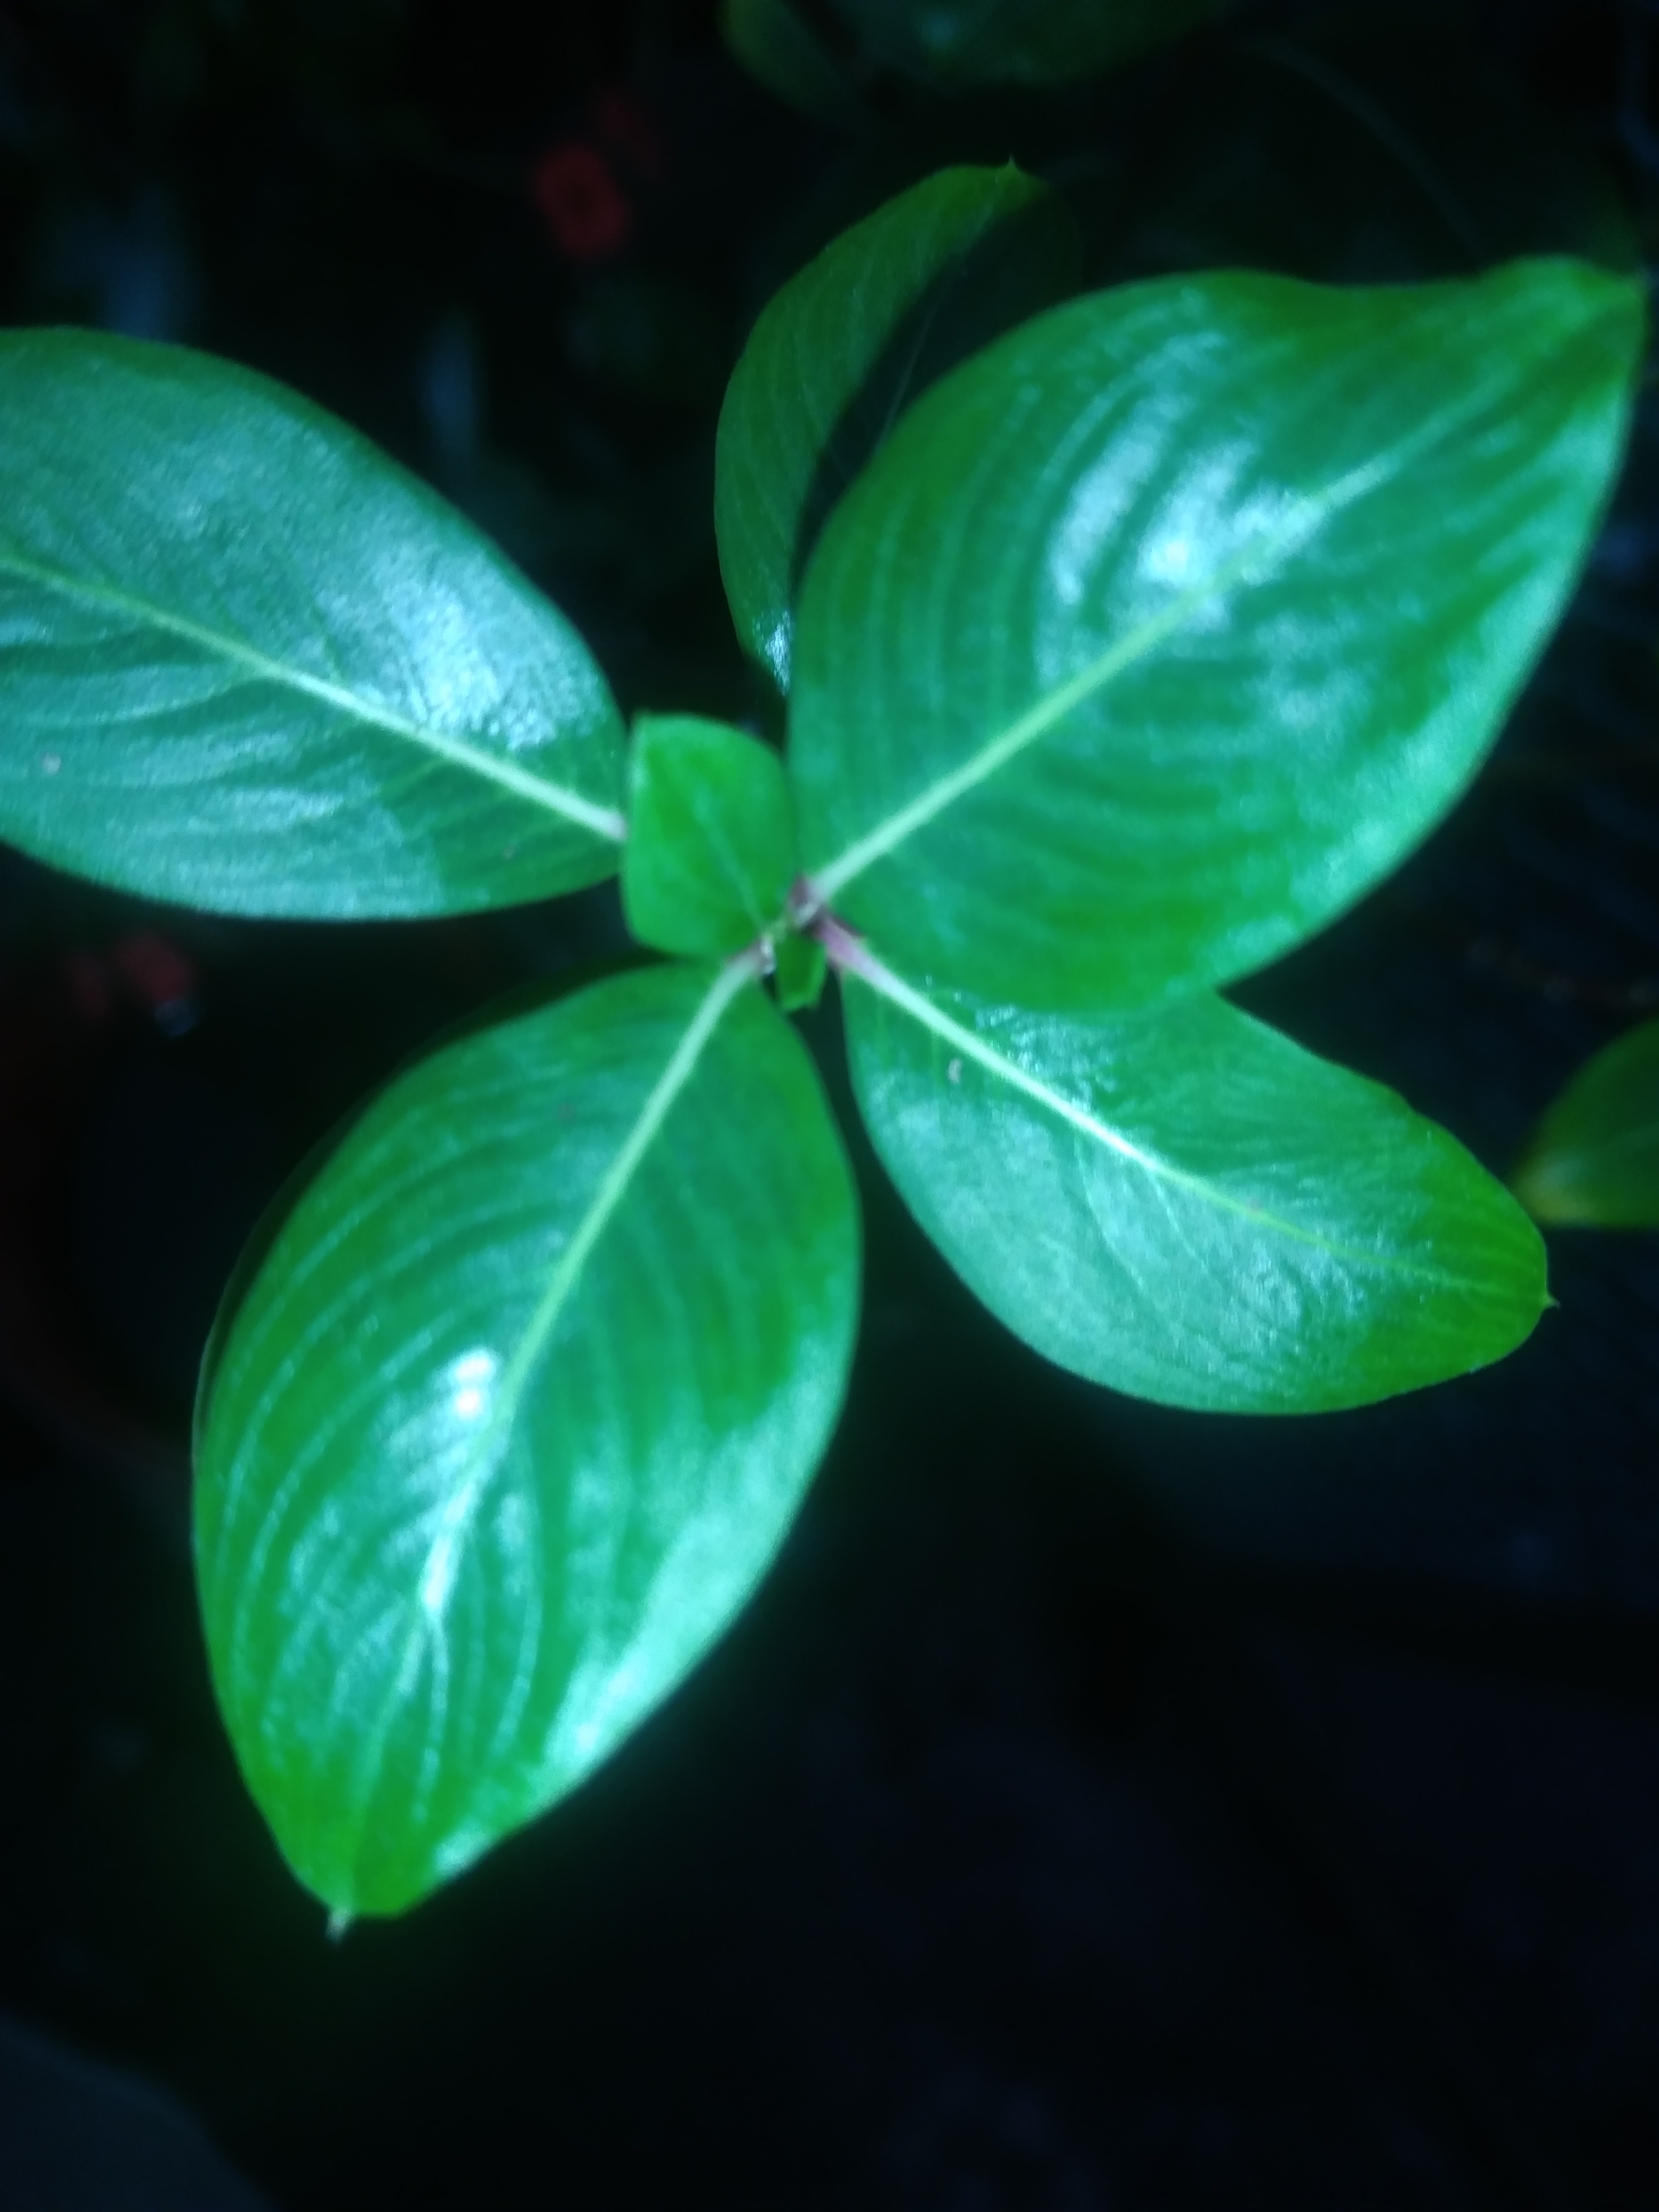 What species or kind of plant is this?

rose periwinkle
